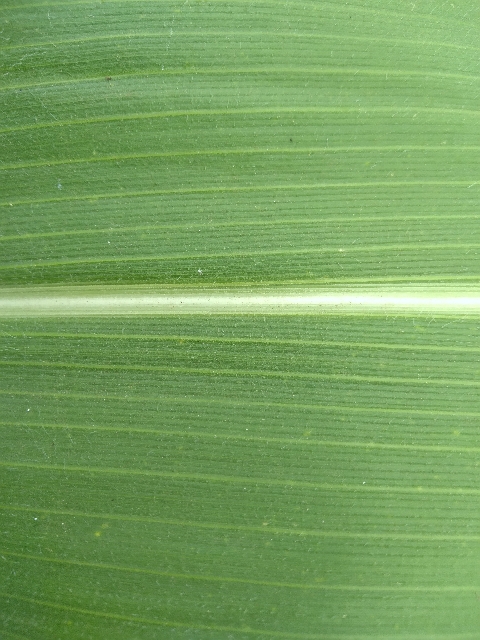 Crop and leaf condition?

maize, healthy
